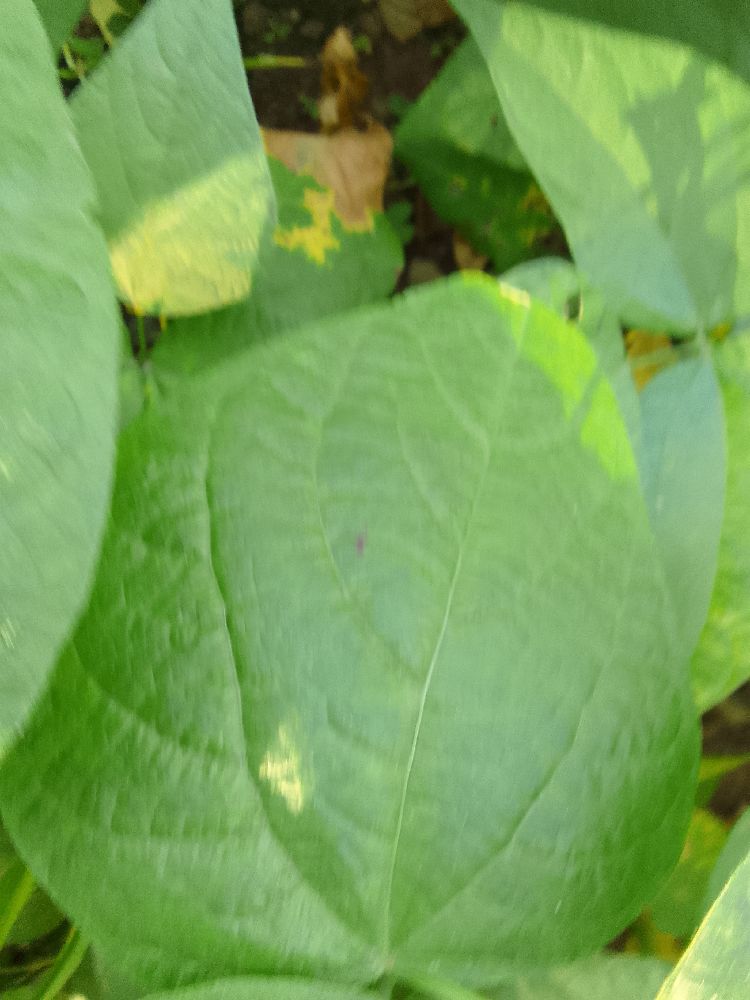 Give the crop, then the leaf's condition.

common bean, healthy
